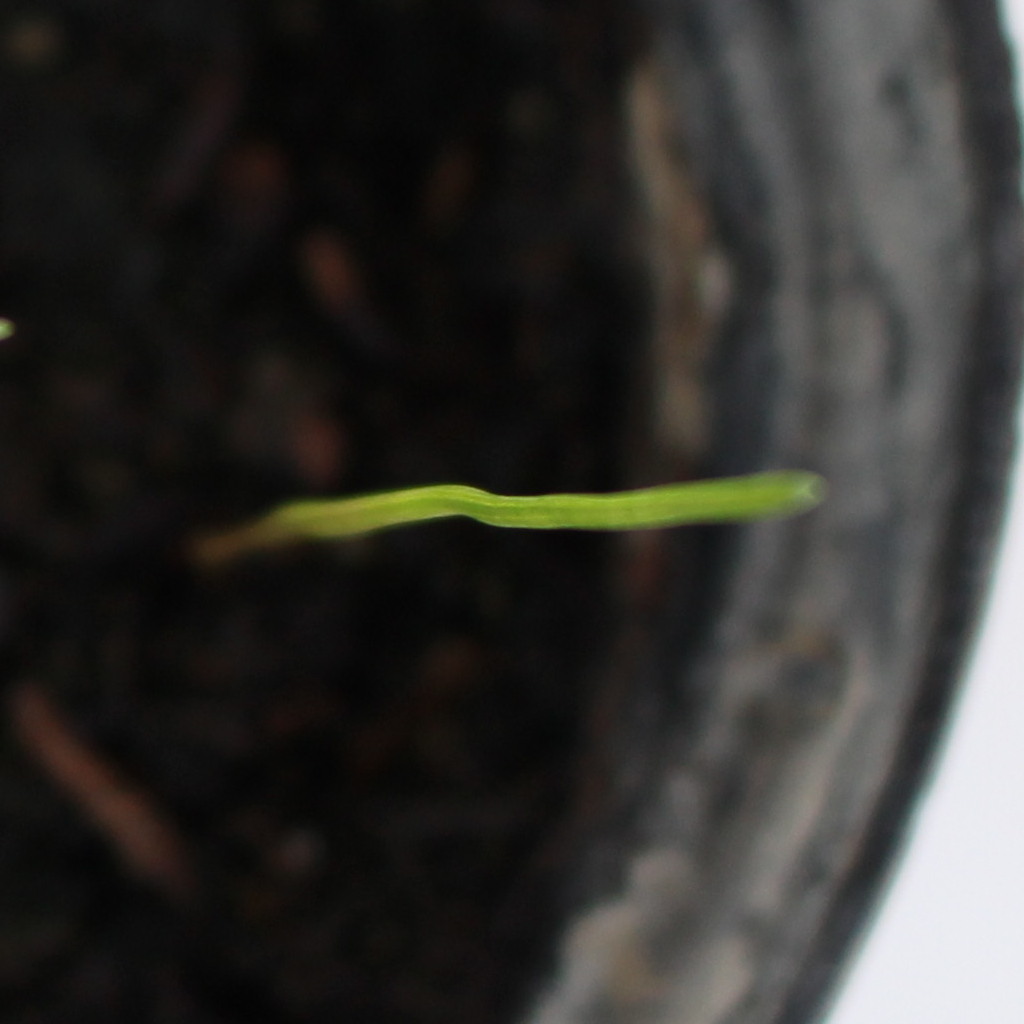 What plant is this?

Lolium multiflorum
